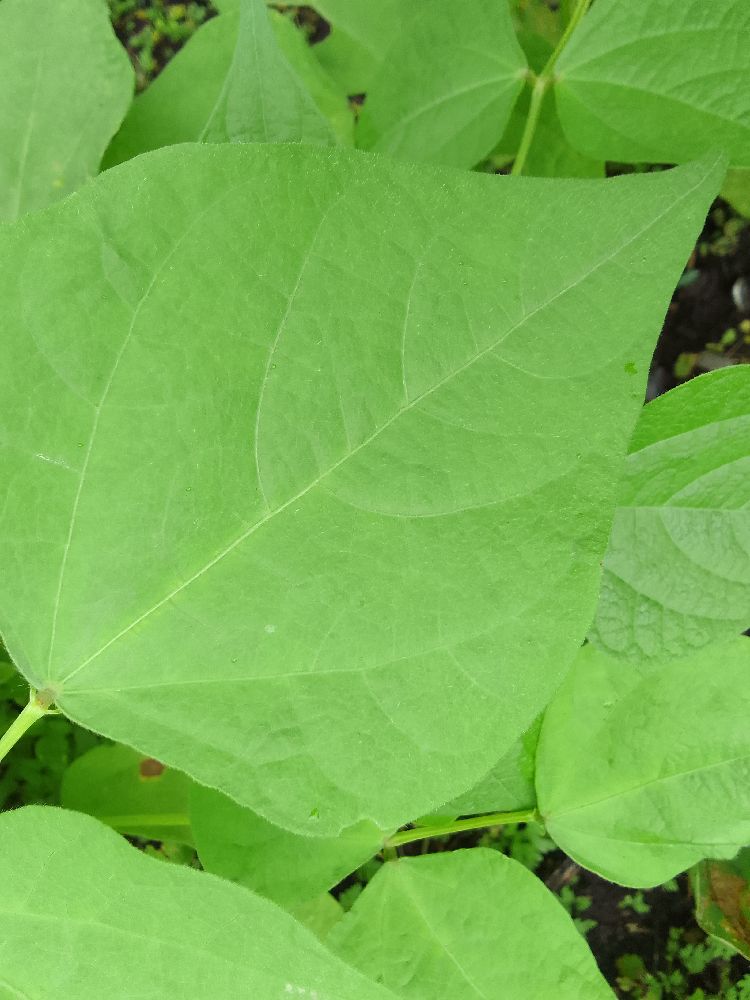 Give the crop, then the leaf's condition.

common bean, healthy
